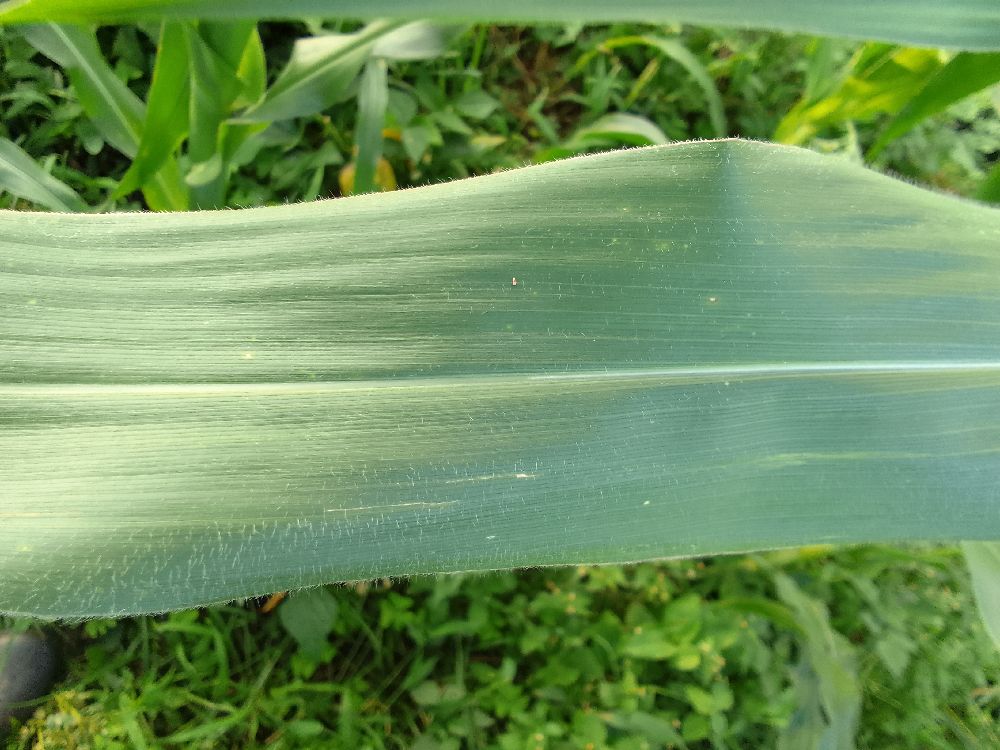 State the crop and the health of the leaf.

maize, healthy
